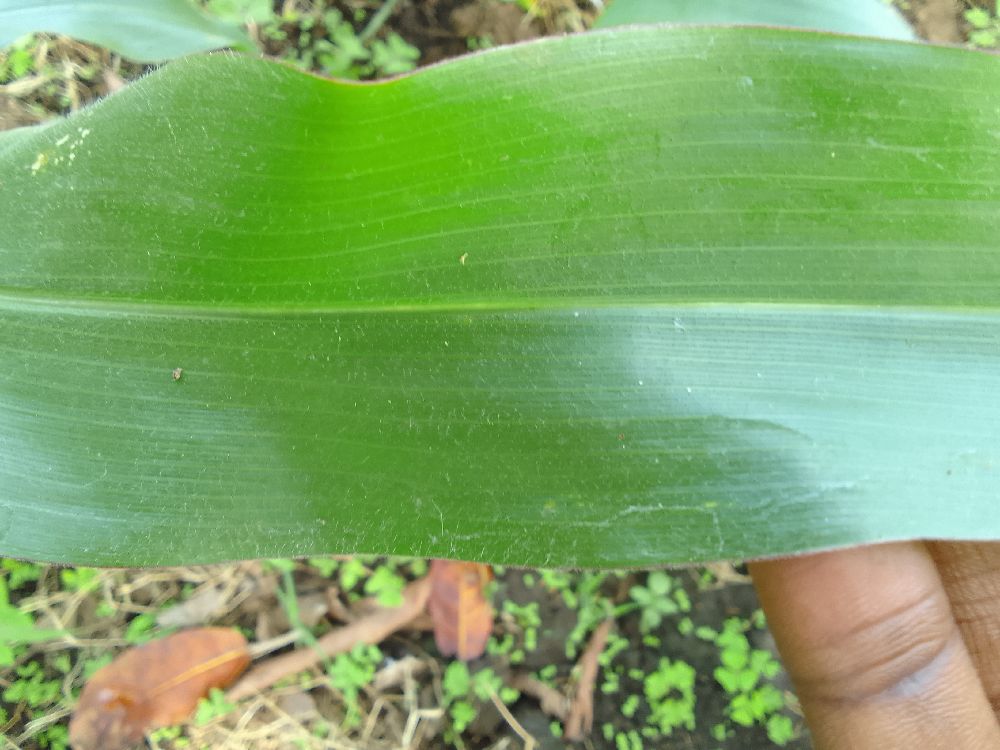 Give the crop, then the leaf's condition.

maize, healthy
